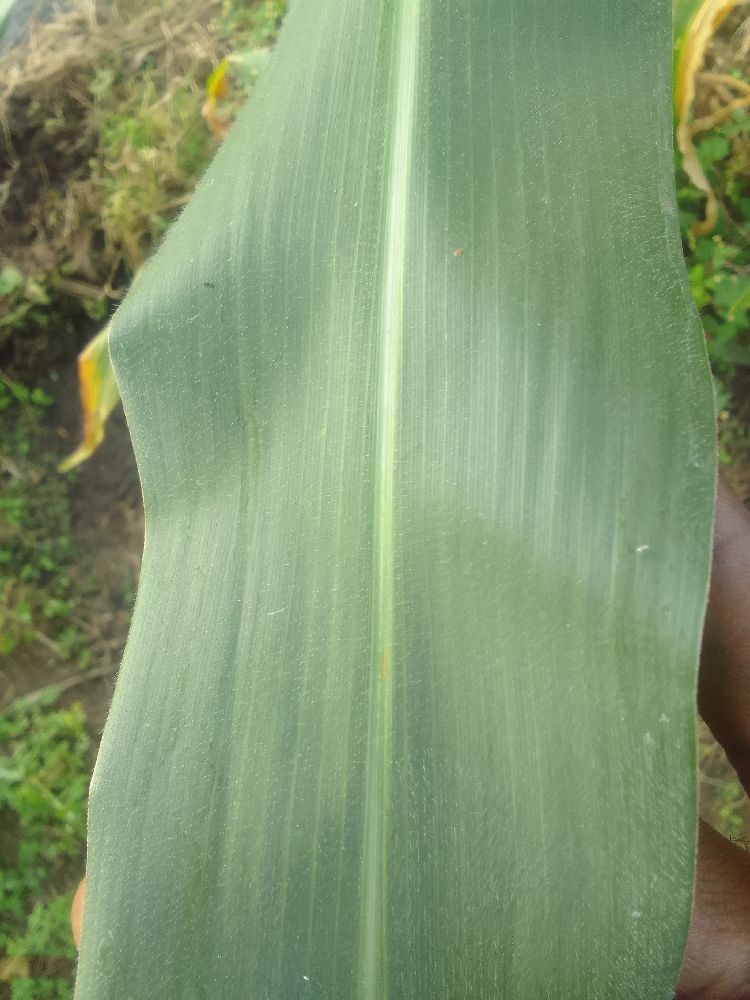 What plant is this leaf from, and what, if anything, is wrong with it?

maize, healthy
